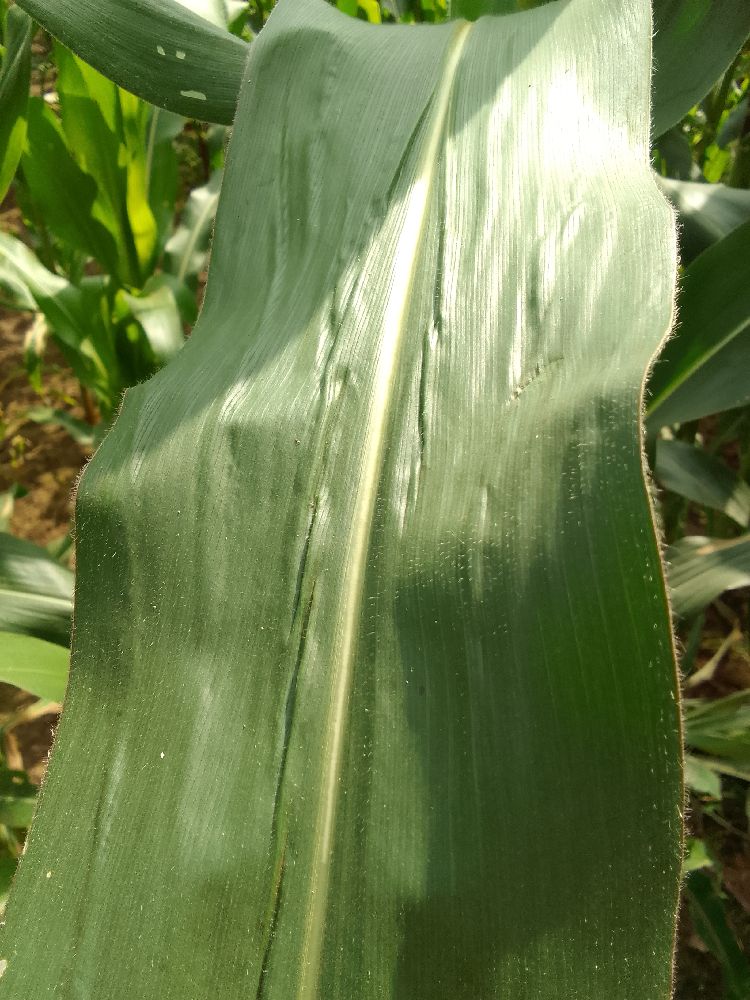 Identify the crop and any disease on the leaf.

maize, healthy
